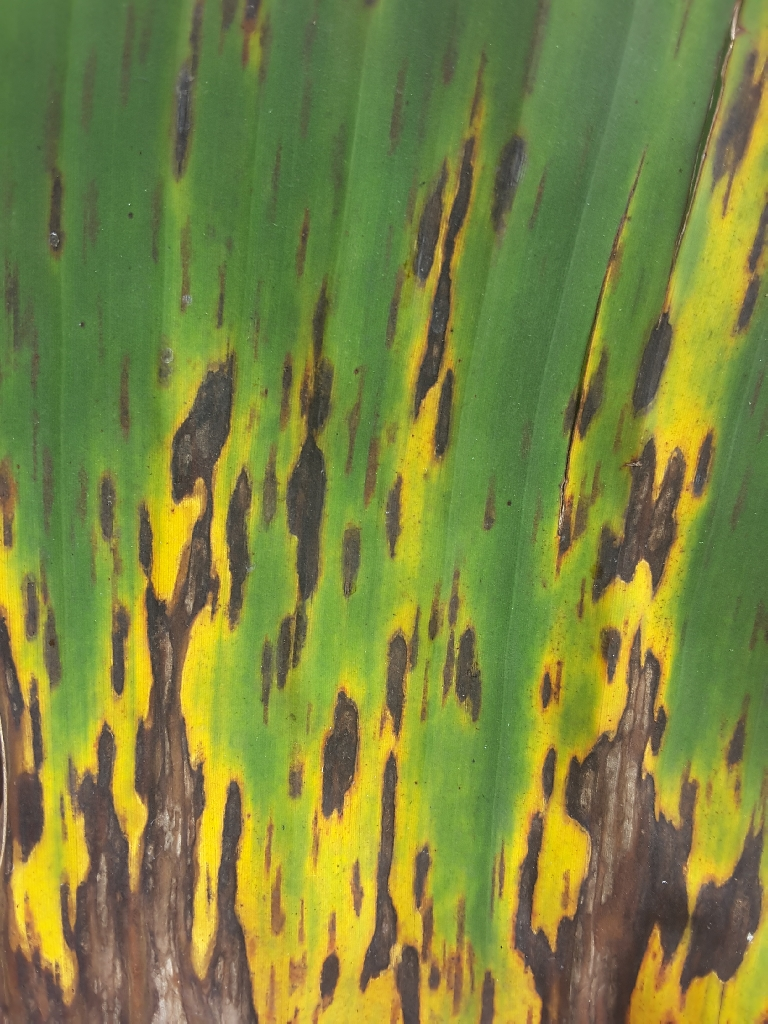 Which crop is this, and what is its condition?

banana, black sigatoka
